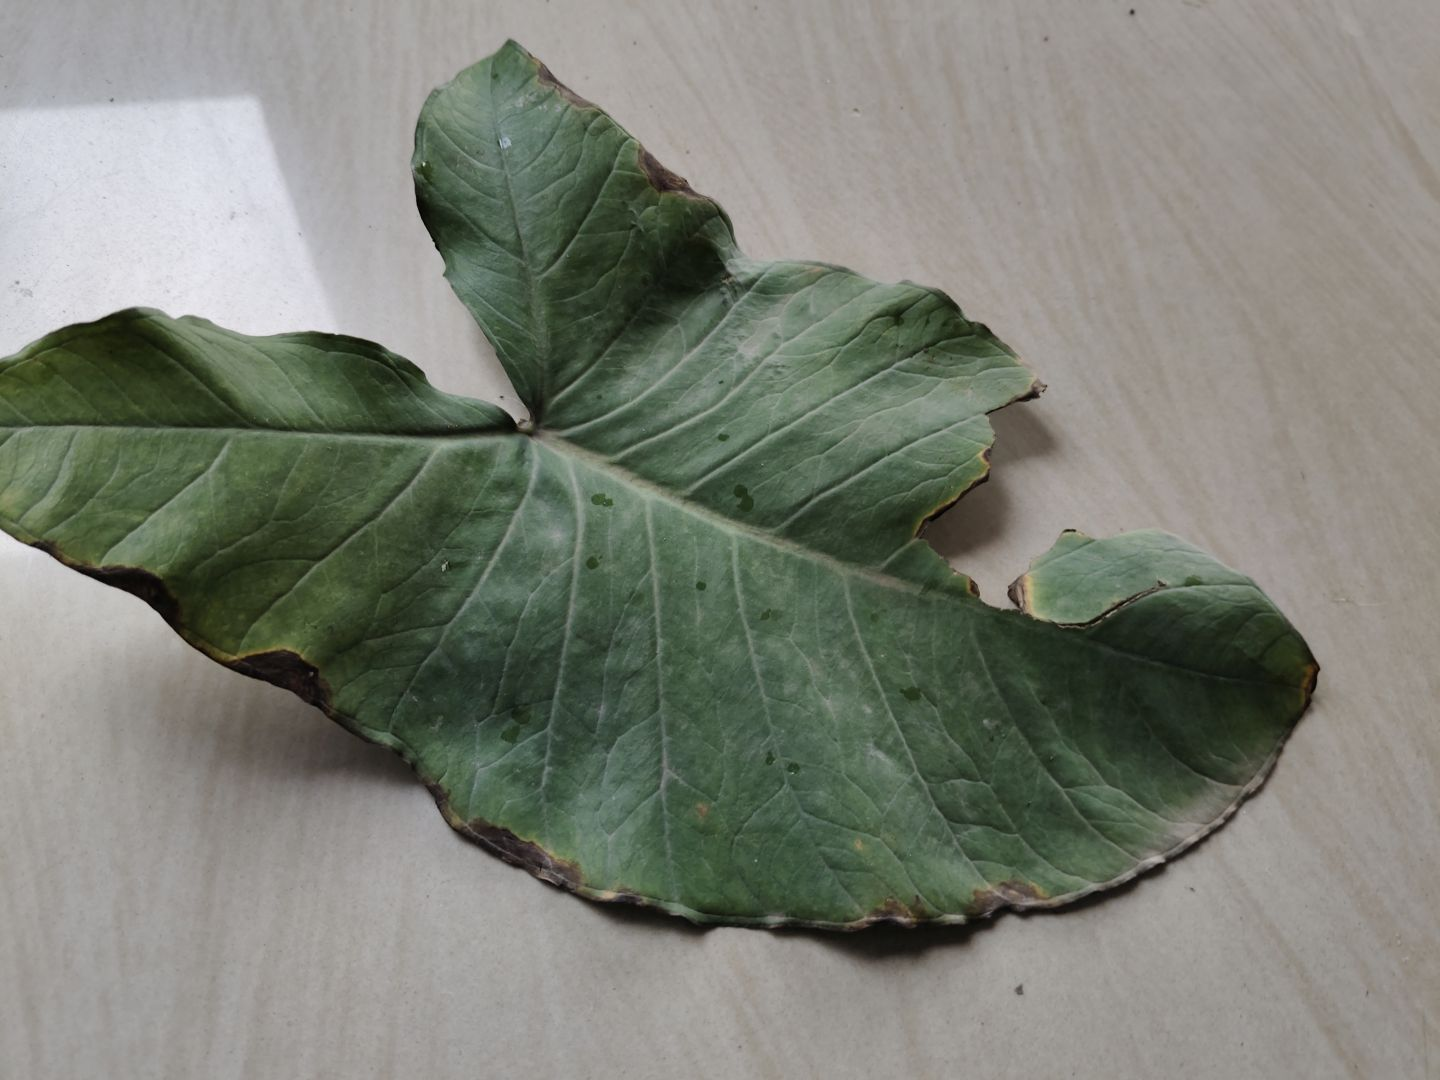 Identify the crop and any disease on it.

taro, leaf blight
